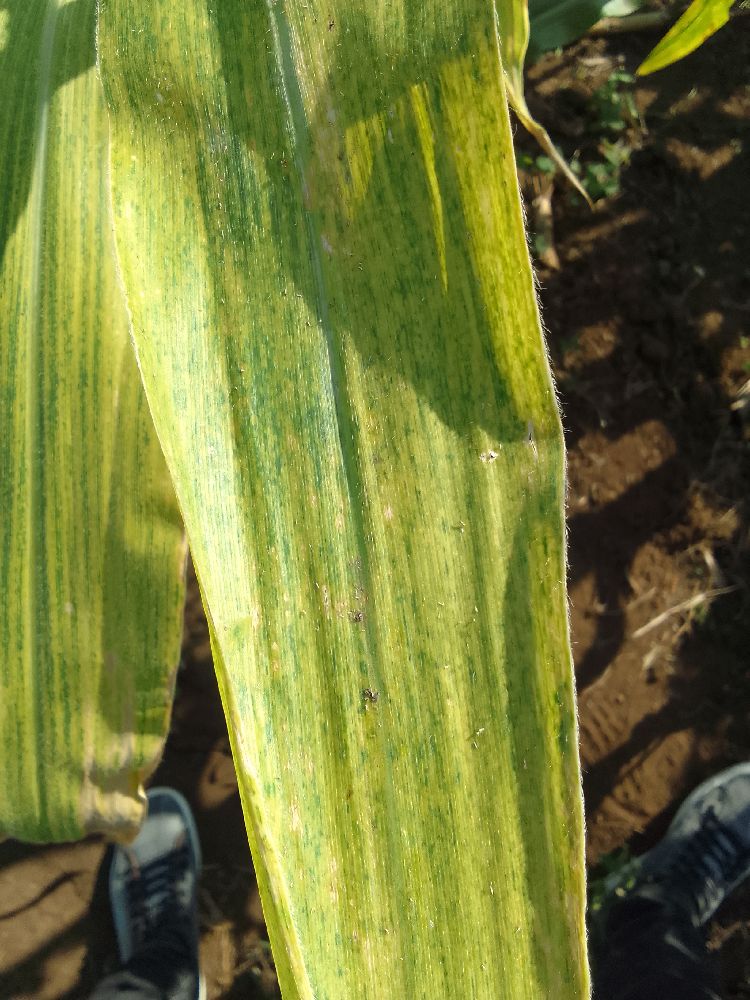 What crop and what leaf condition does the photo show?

maize, maize lethal necrosis
